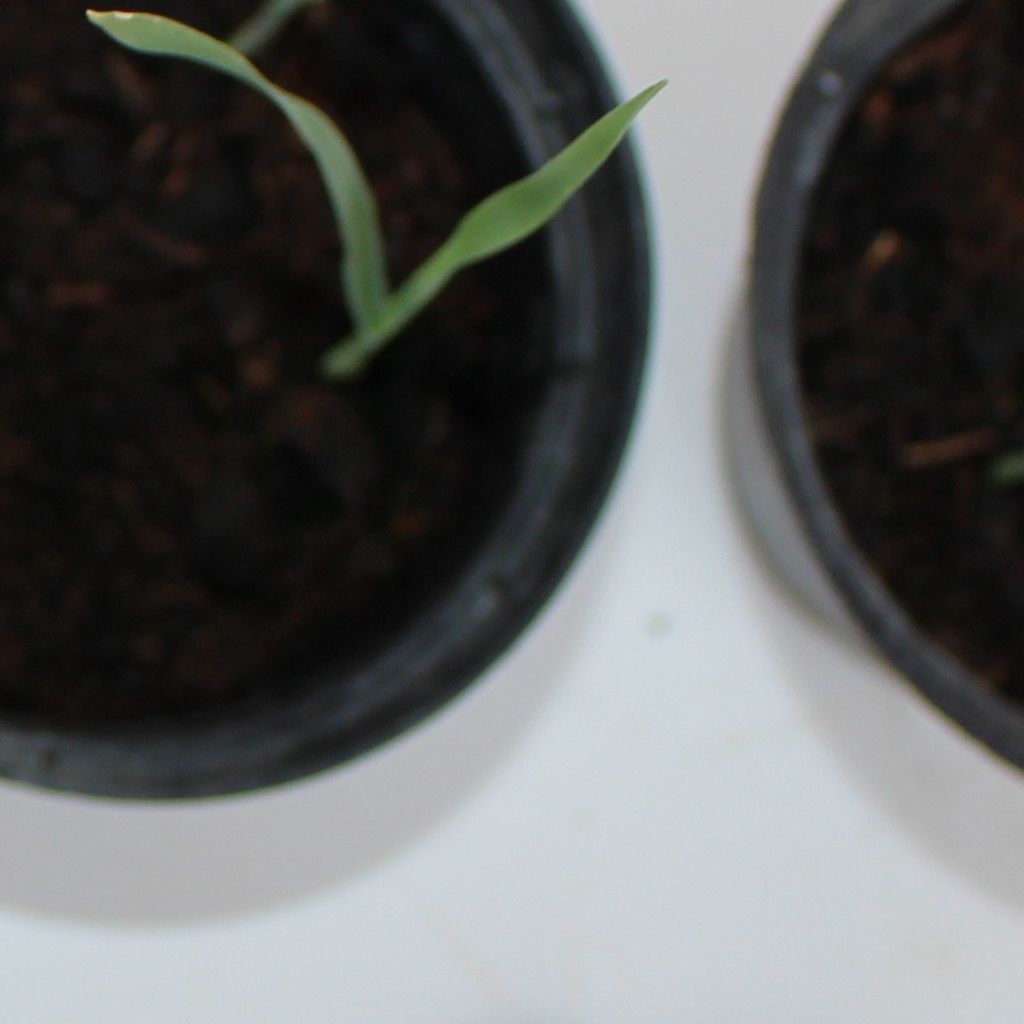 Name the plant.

Avena sterilis
